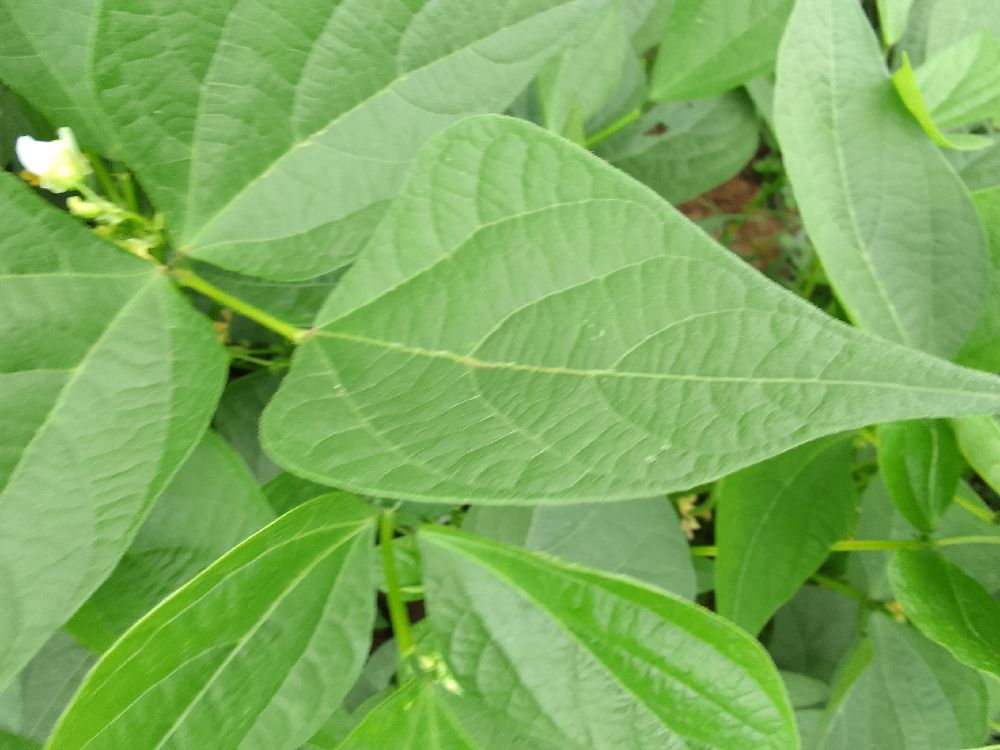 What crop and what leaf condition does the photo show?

common bean, healthy
